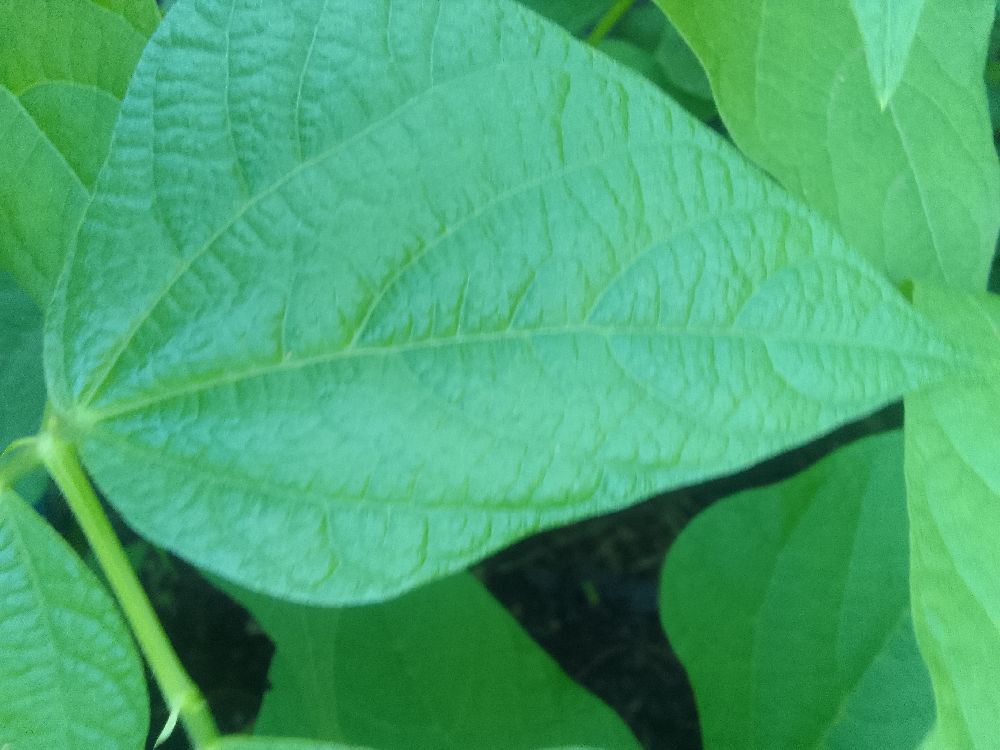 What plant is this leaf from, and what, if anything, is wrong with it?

common bean, healthy
